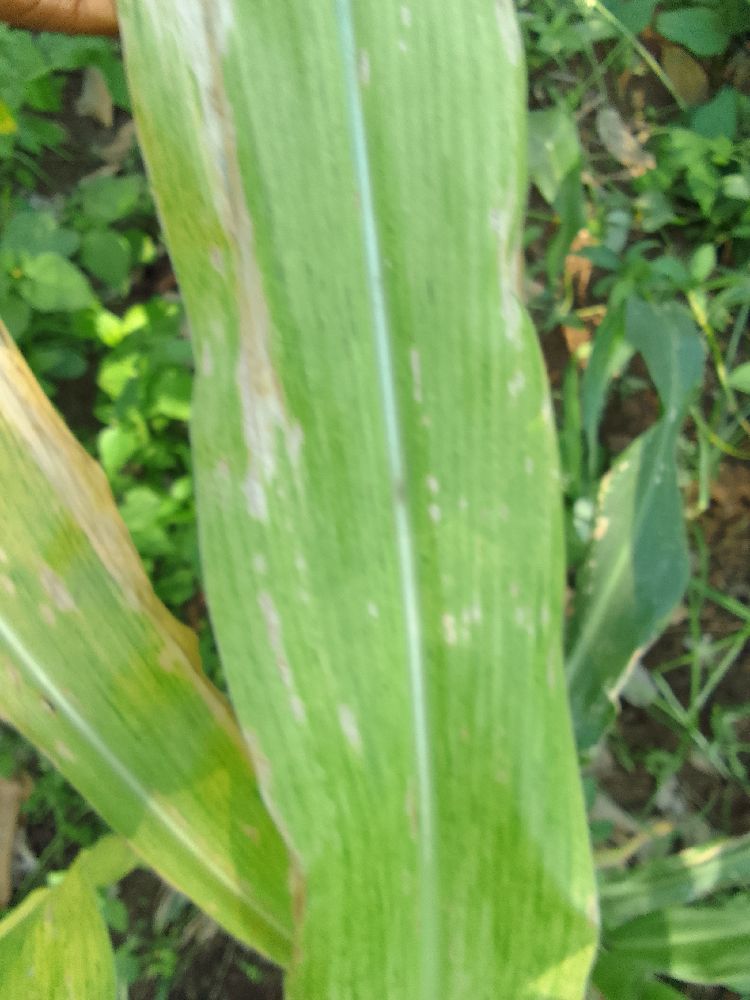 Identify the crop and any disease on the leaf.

maize, maize lethal necrosis
